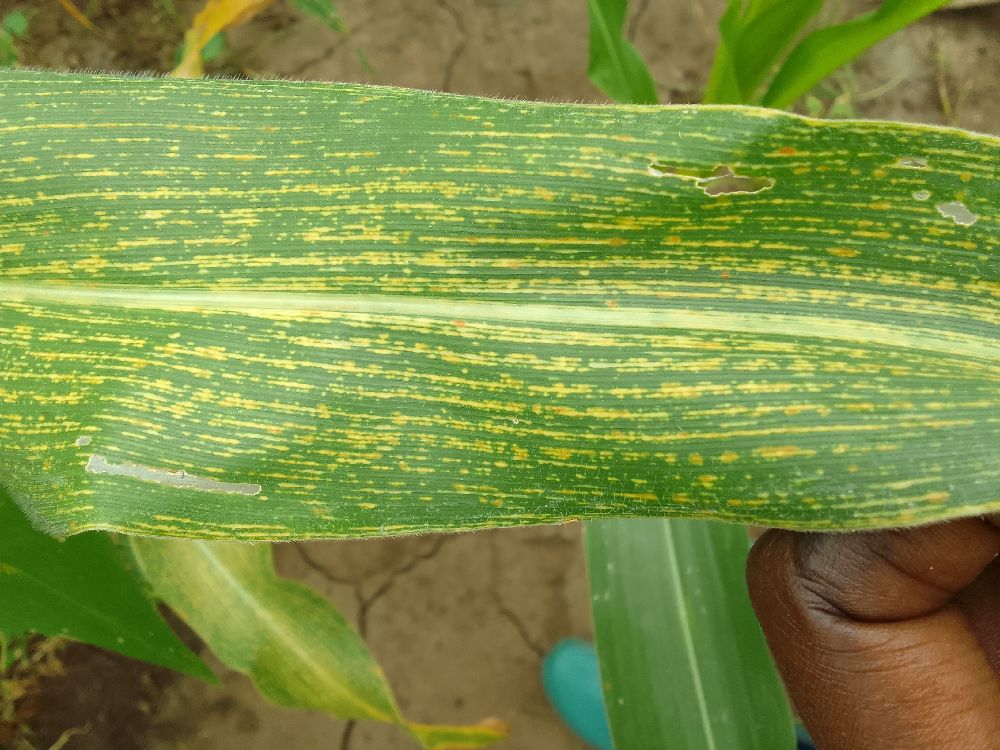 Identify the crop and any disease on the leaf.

maize, maize streak virus
